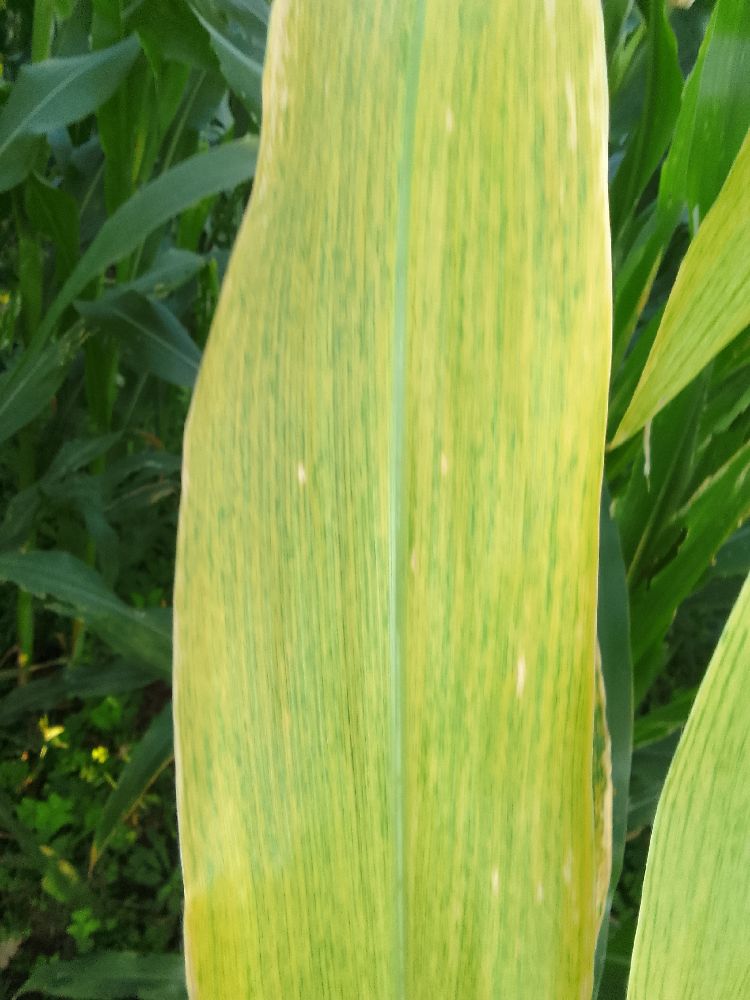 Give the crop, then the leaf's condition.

maize, maize lethal necrosis
